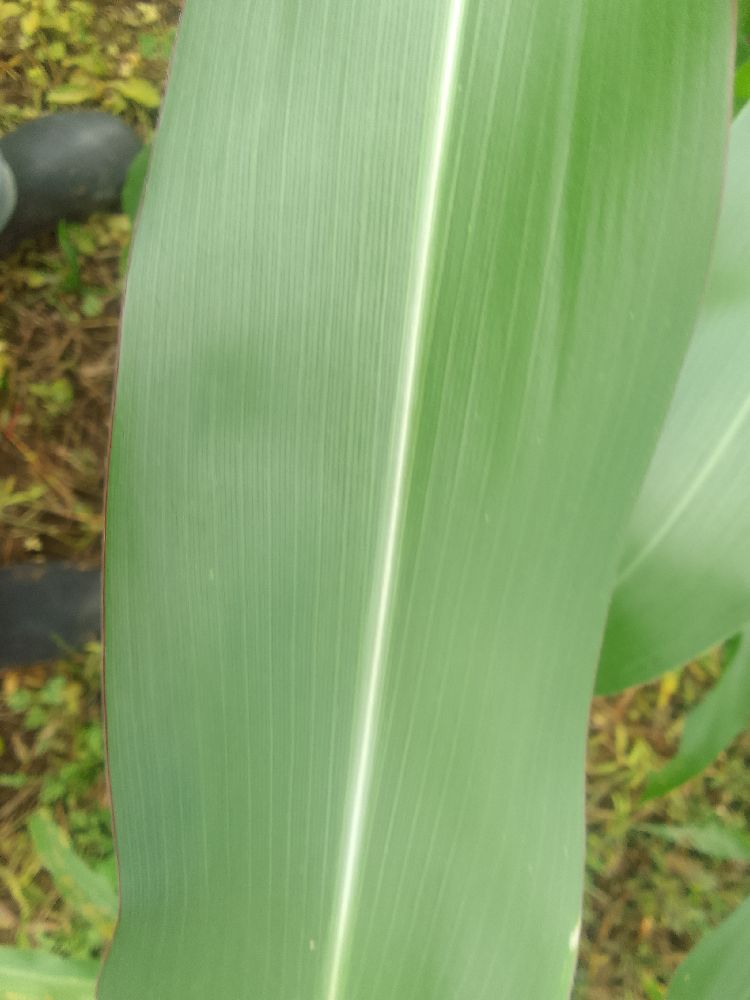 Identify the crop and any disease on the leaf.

maize, healthy
